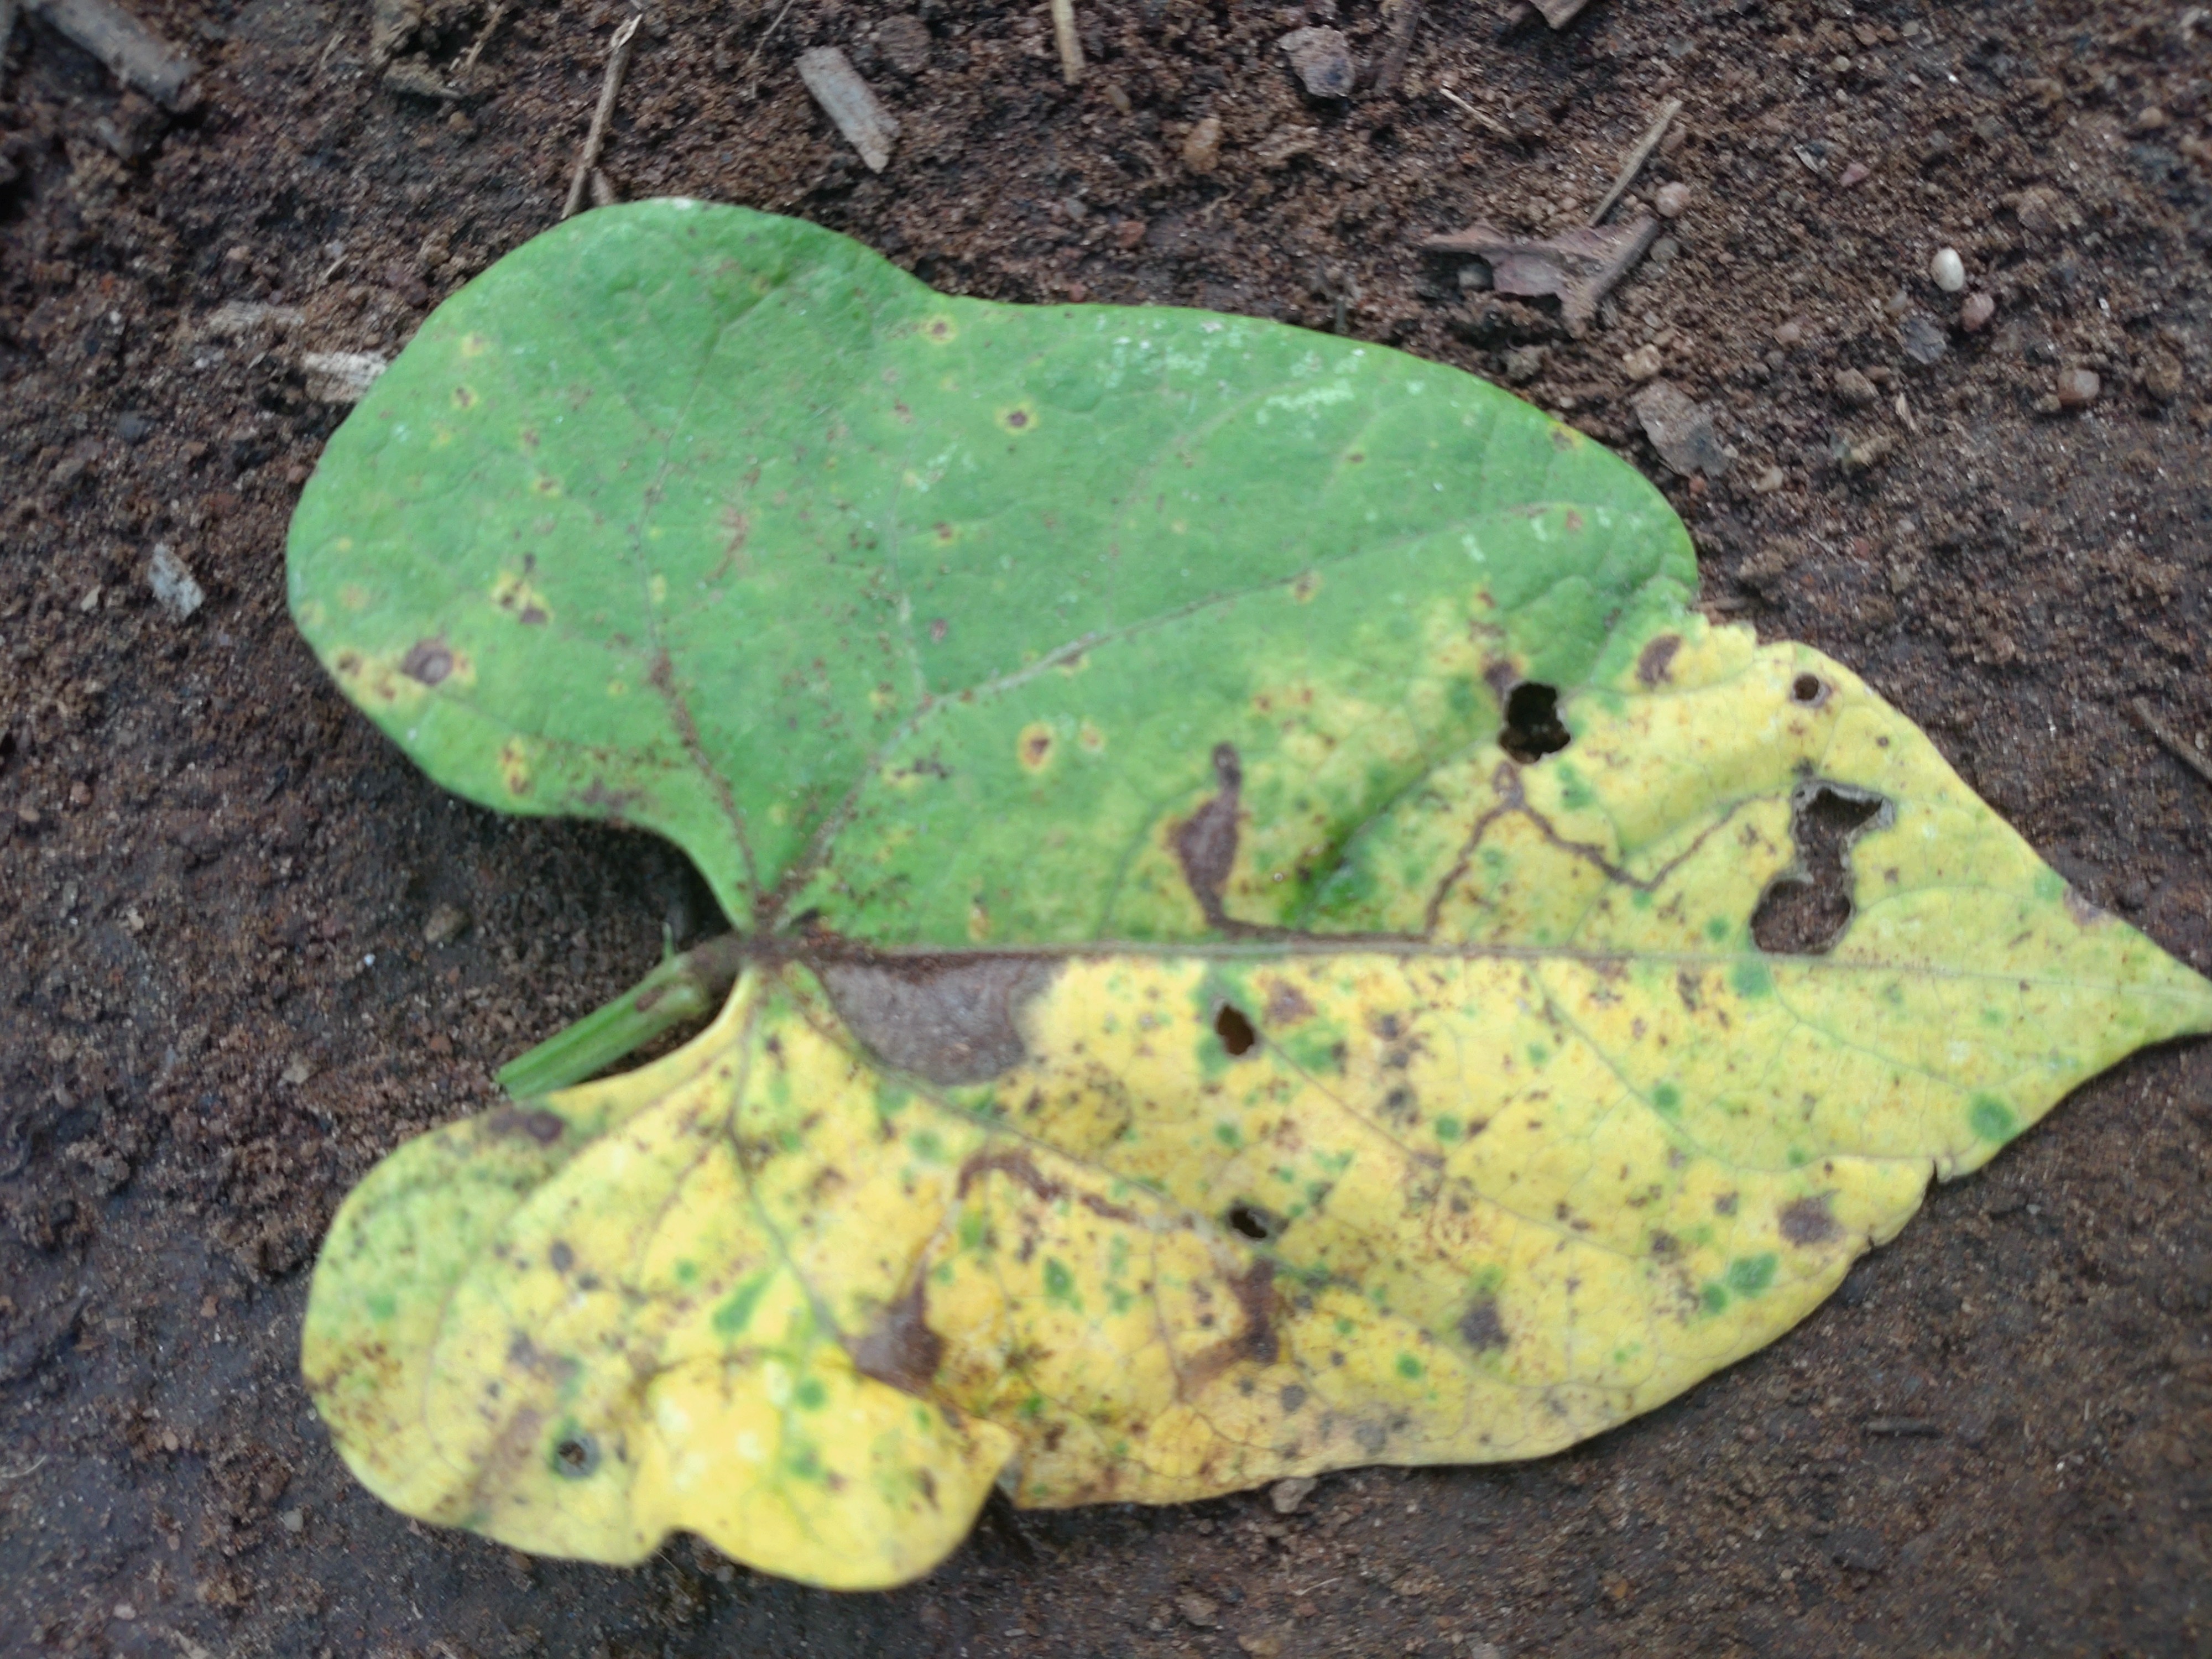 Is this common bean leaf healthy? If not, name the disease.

anthracnose
